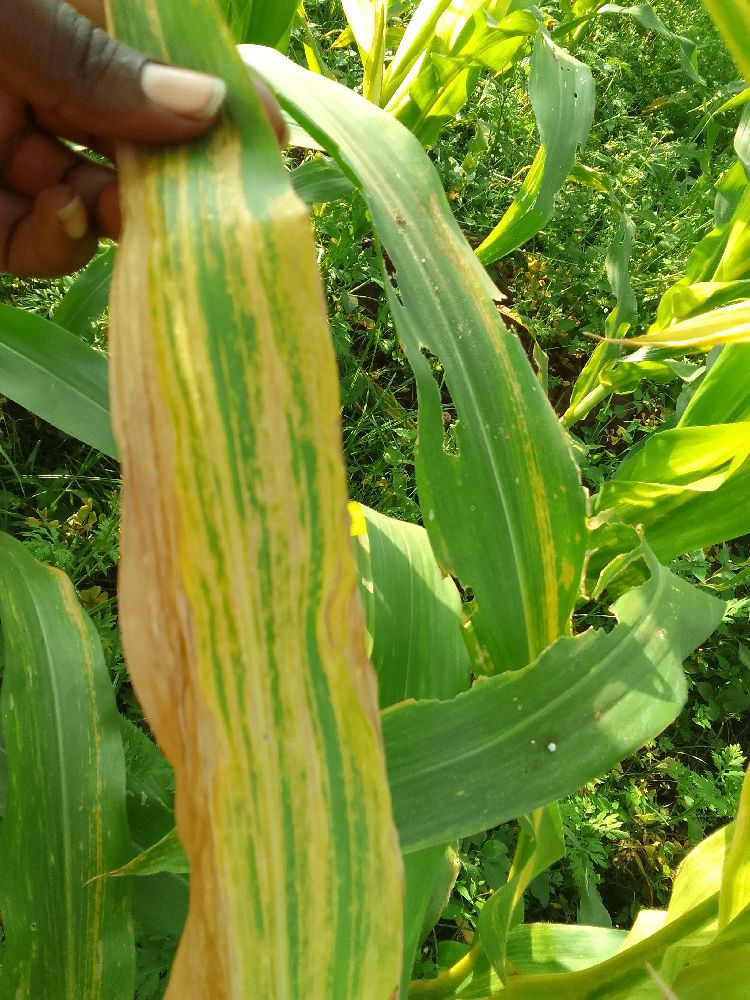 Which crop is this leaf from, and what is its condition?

maize, maize lethal necrosis
